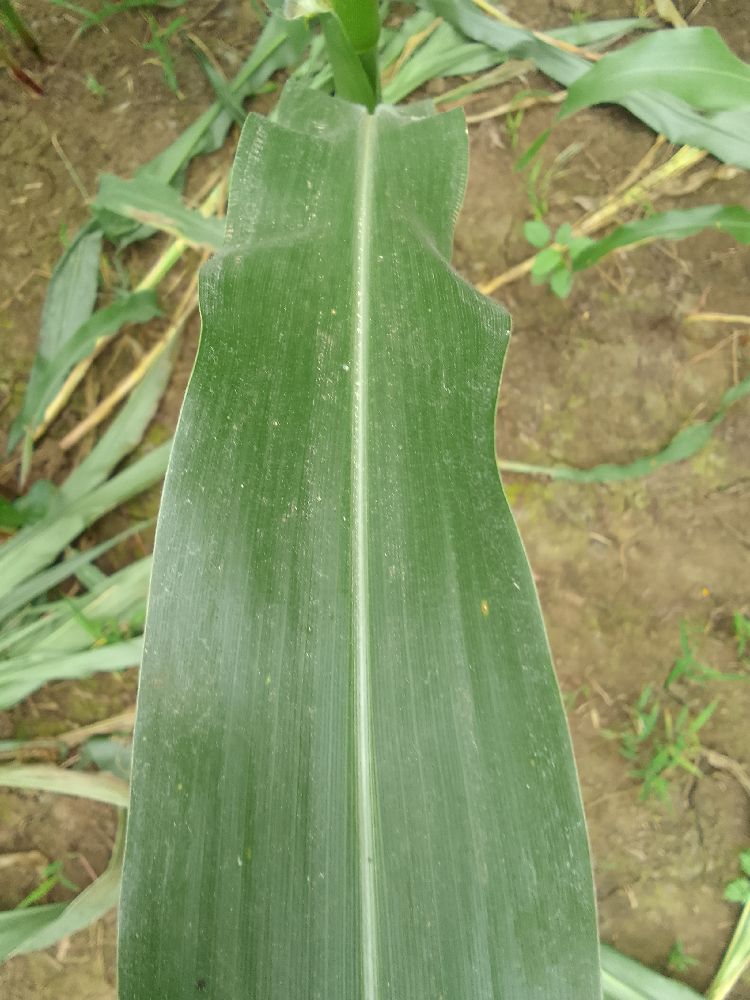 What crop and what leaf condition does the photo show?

maize, healthy
